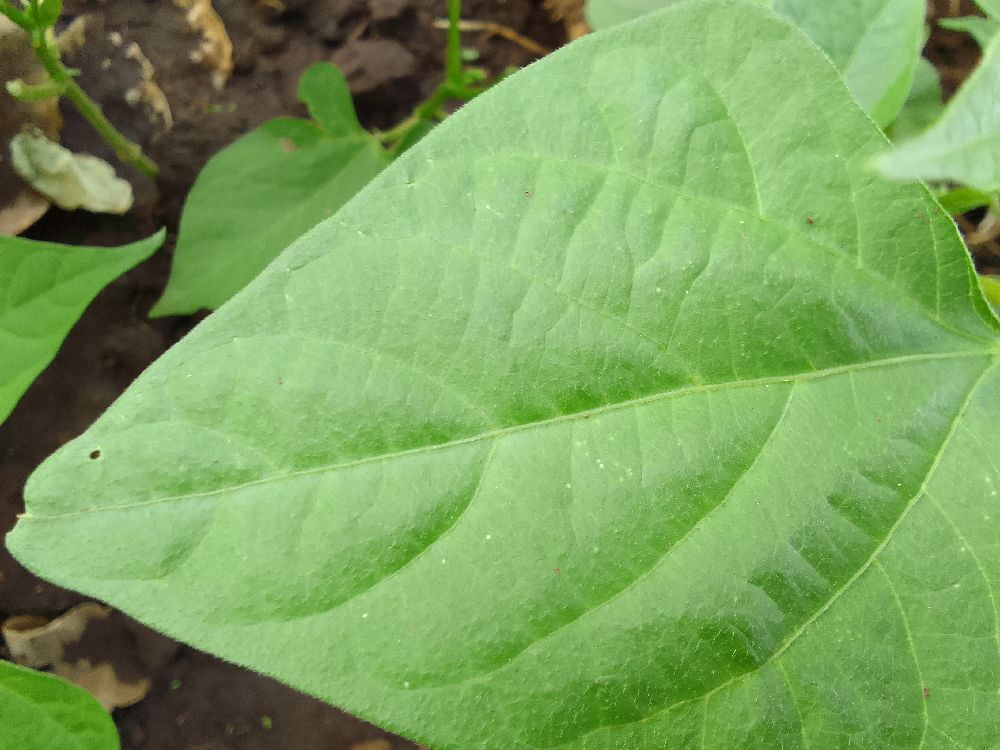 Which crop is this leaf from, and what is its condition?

common bean, healthy
